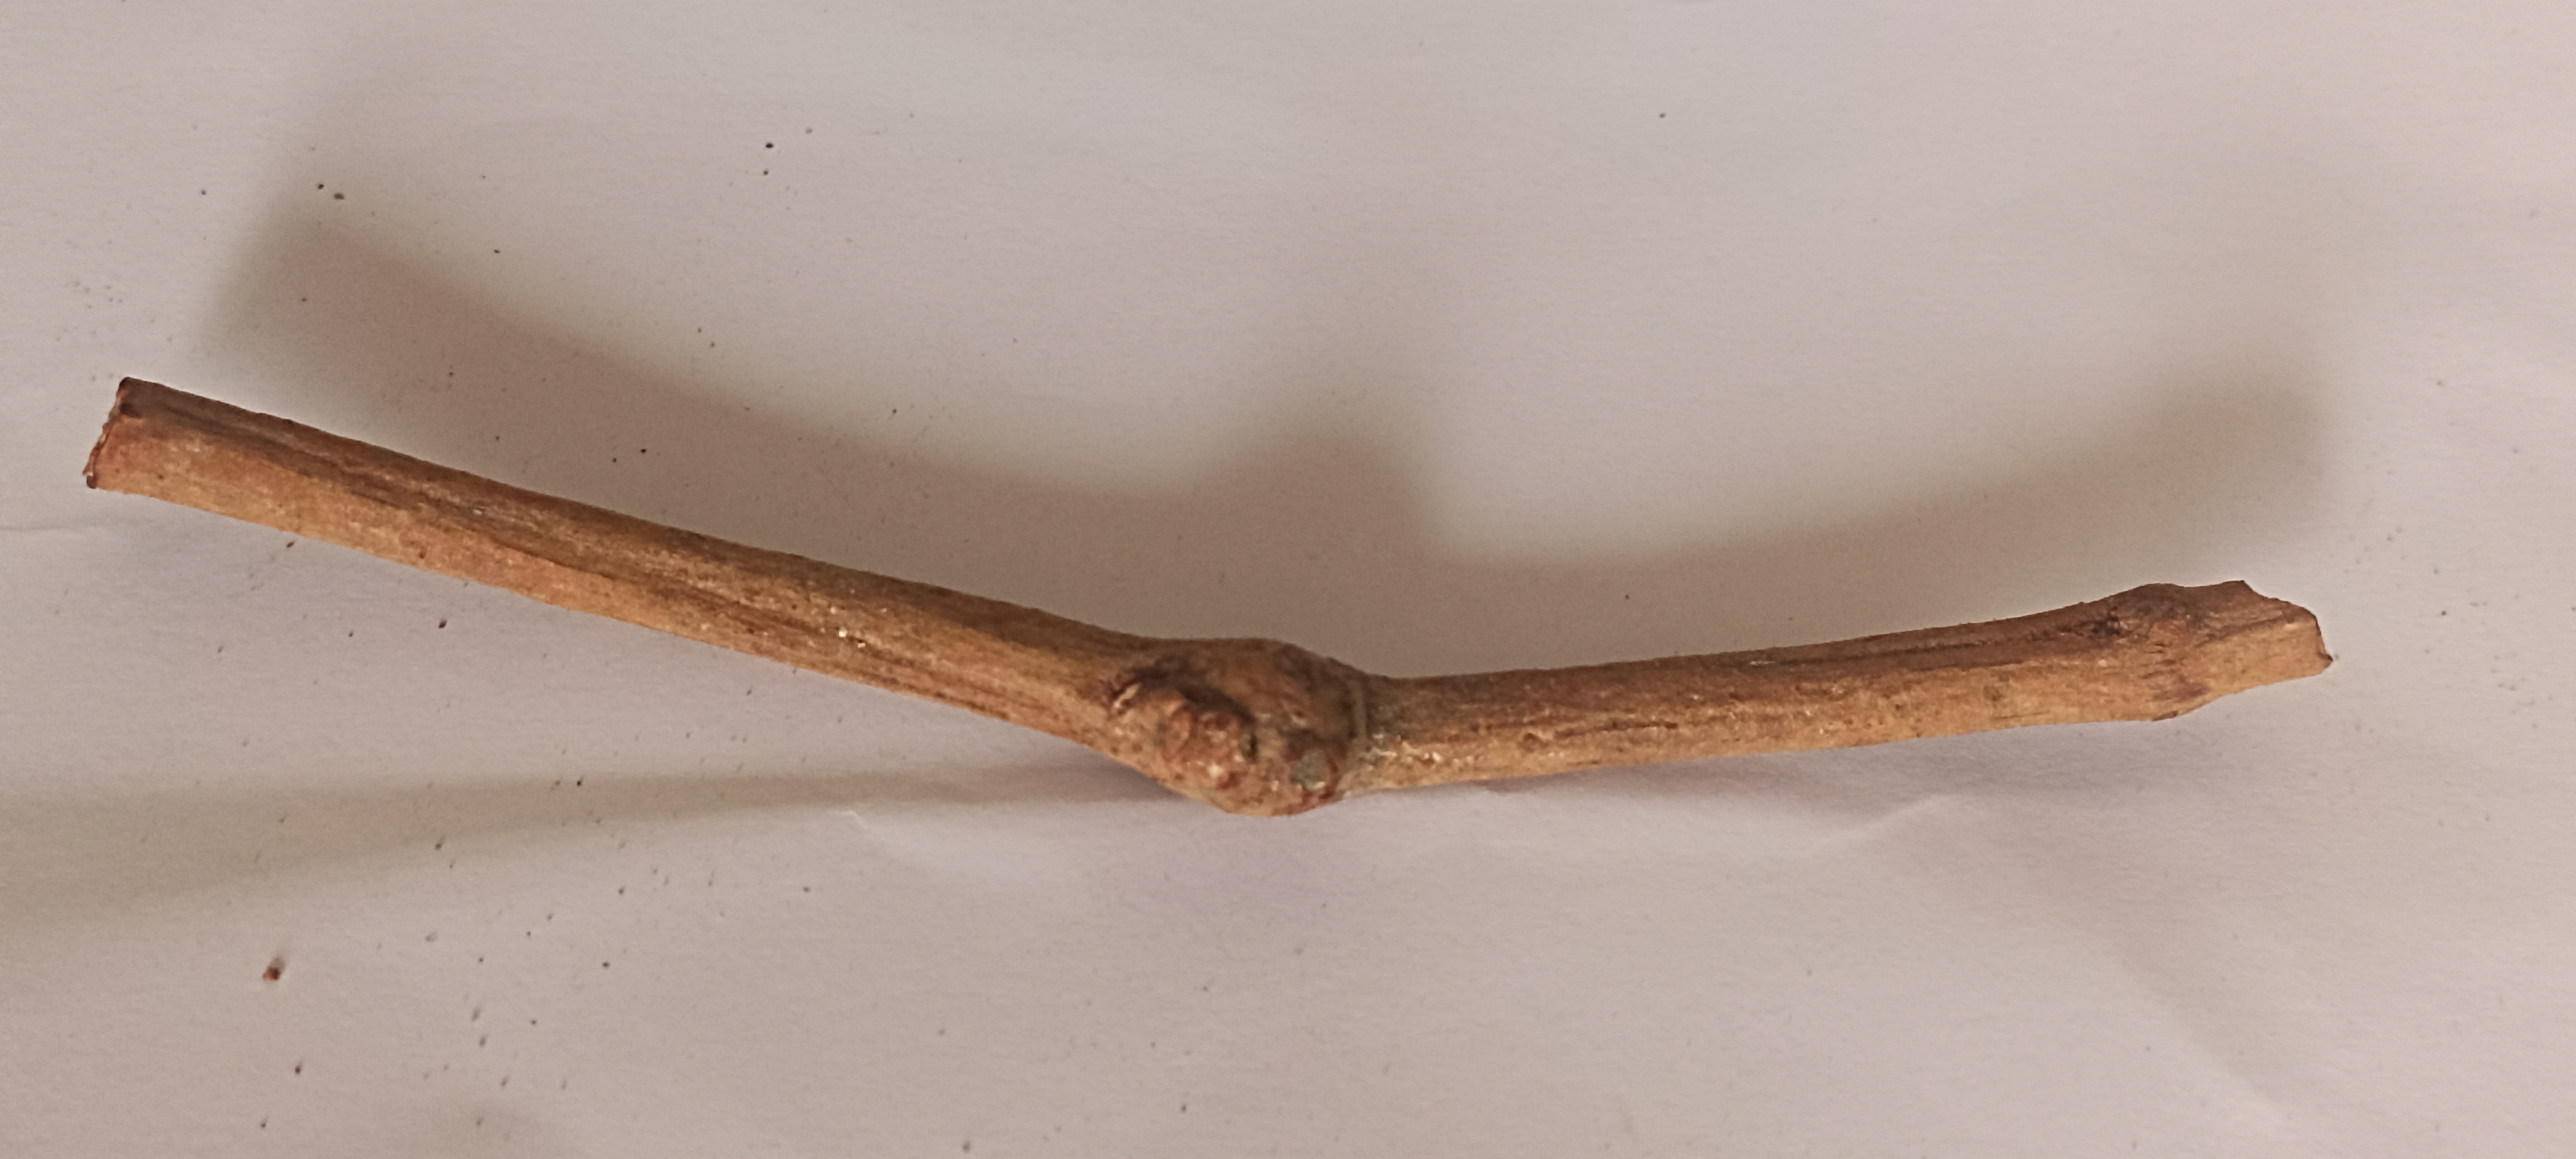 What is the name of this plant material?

manjistha
